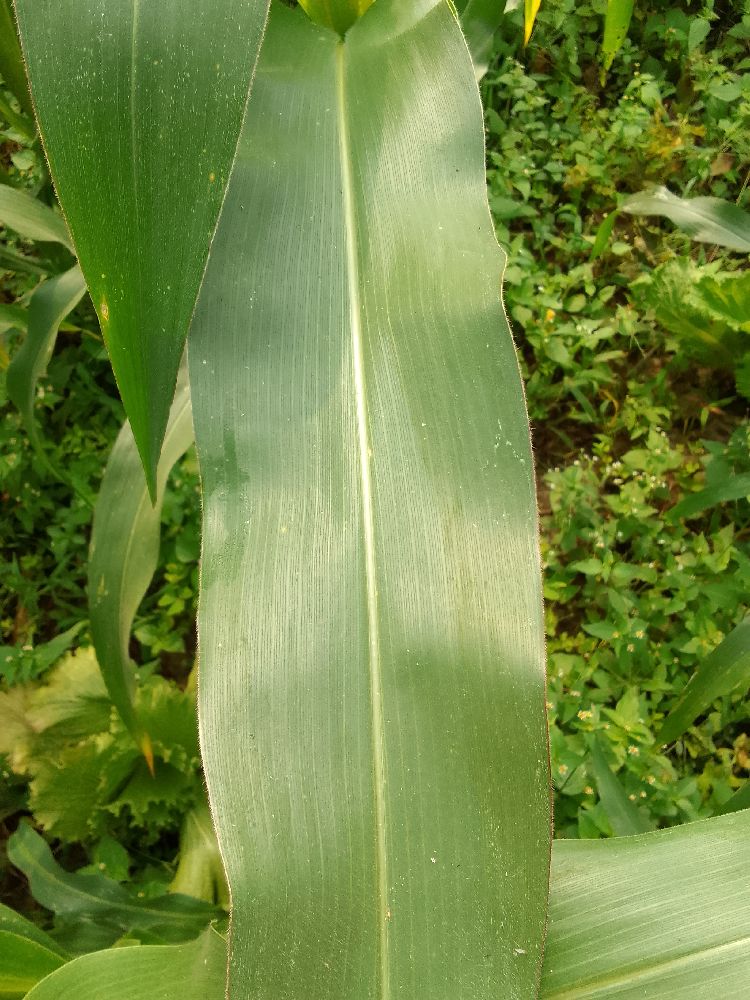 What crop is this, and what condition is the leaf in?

maize, healthy
